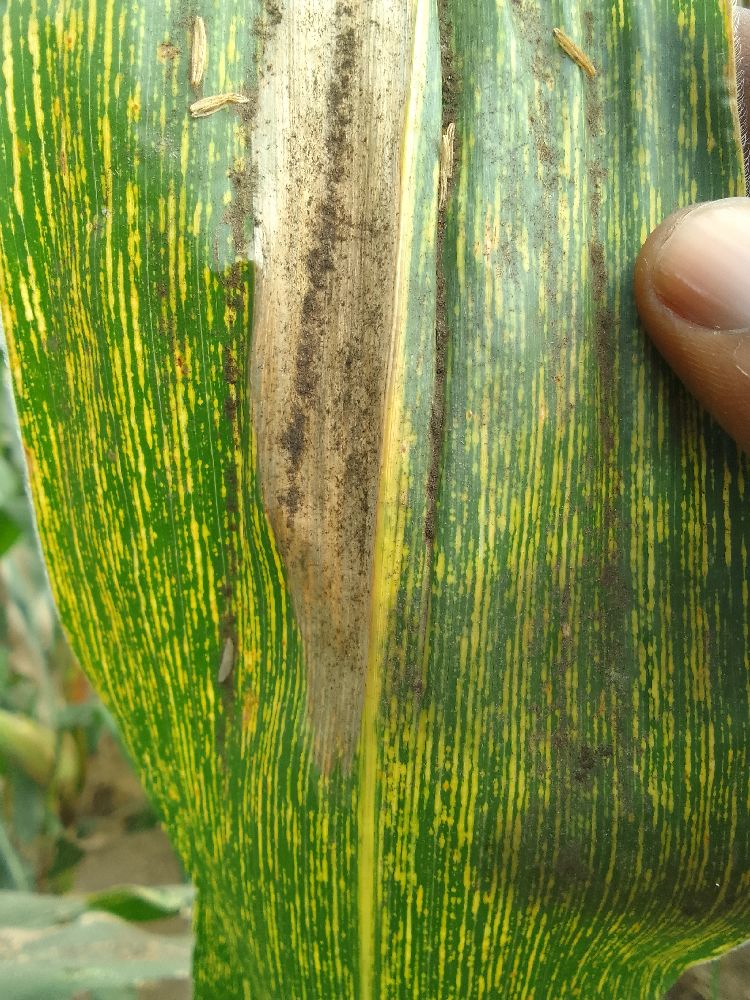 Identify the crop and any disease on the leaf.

maize, maize streak virus
